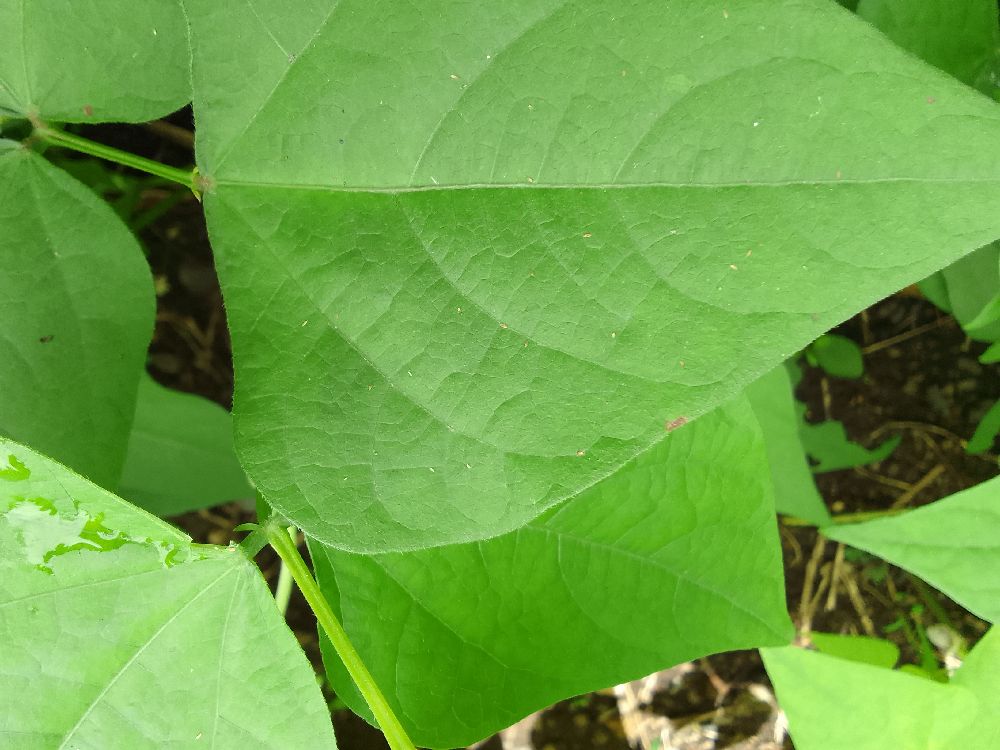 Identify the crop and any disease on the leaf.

common bean, healthy
